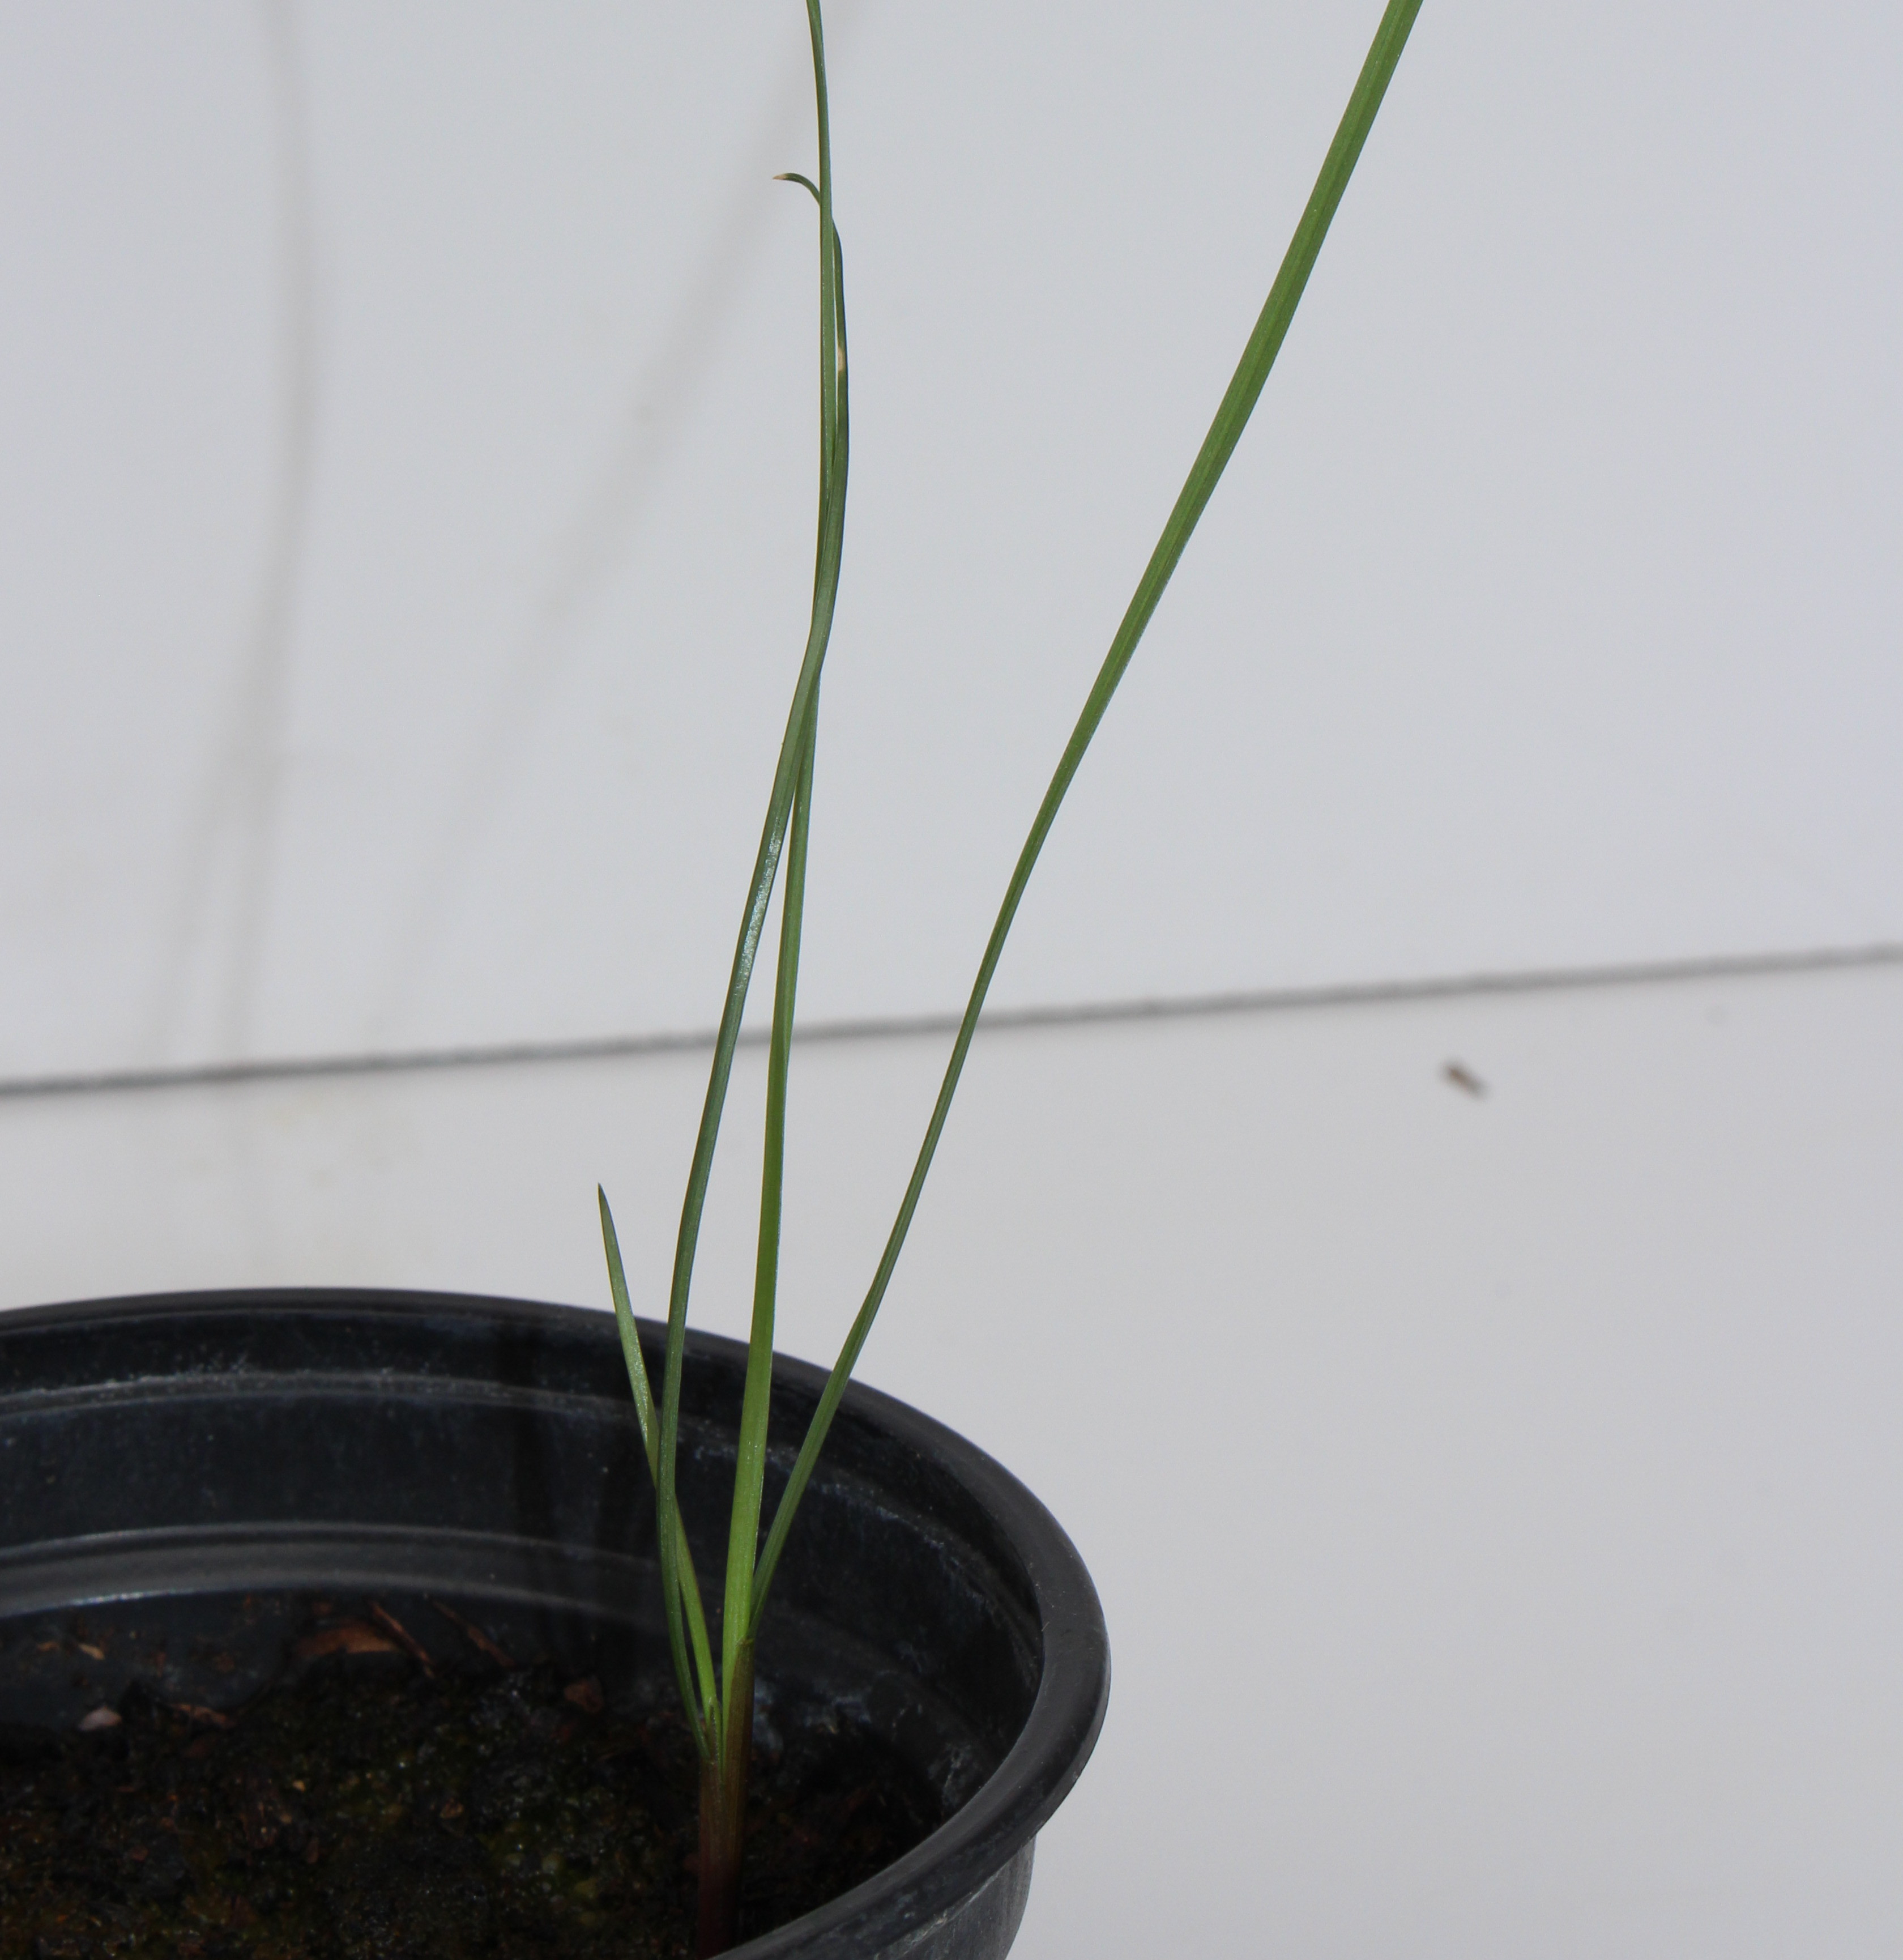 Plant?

Lolium multiflorum
